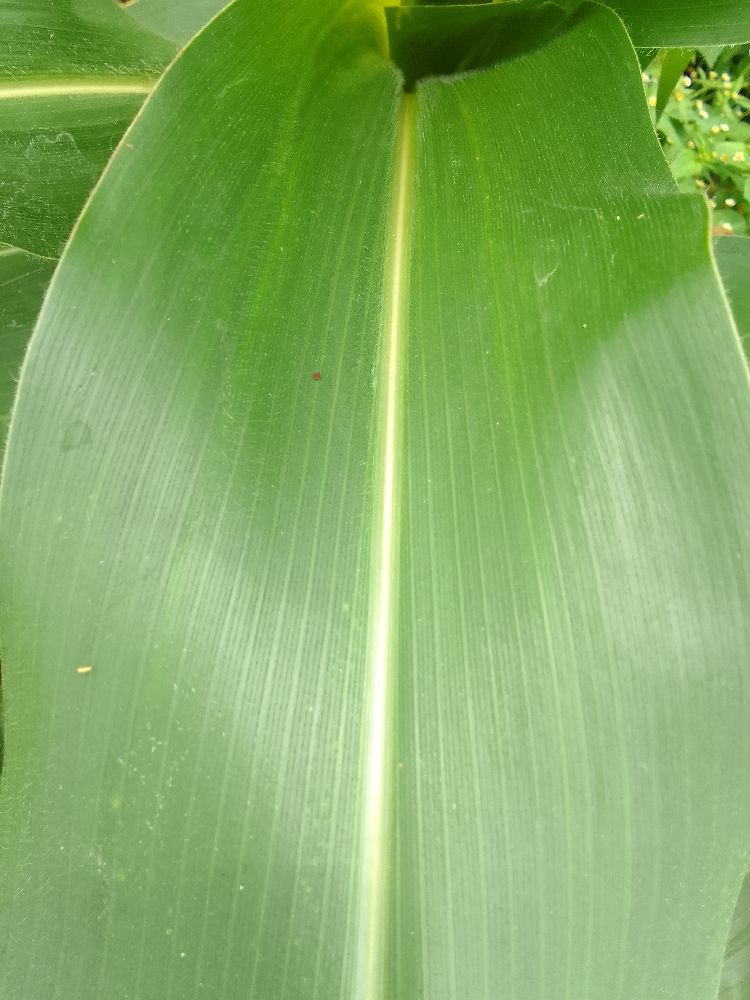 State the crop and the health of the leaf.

maize, healthy
